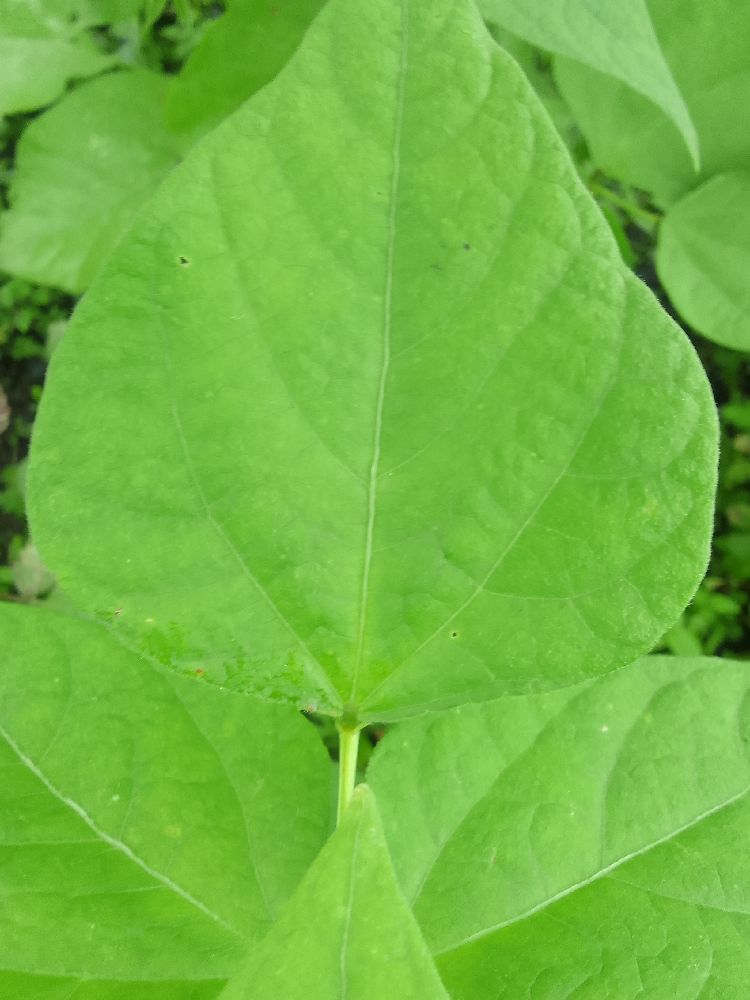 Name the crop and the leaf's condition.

common bean, healthy
